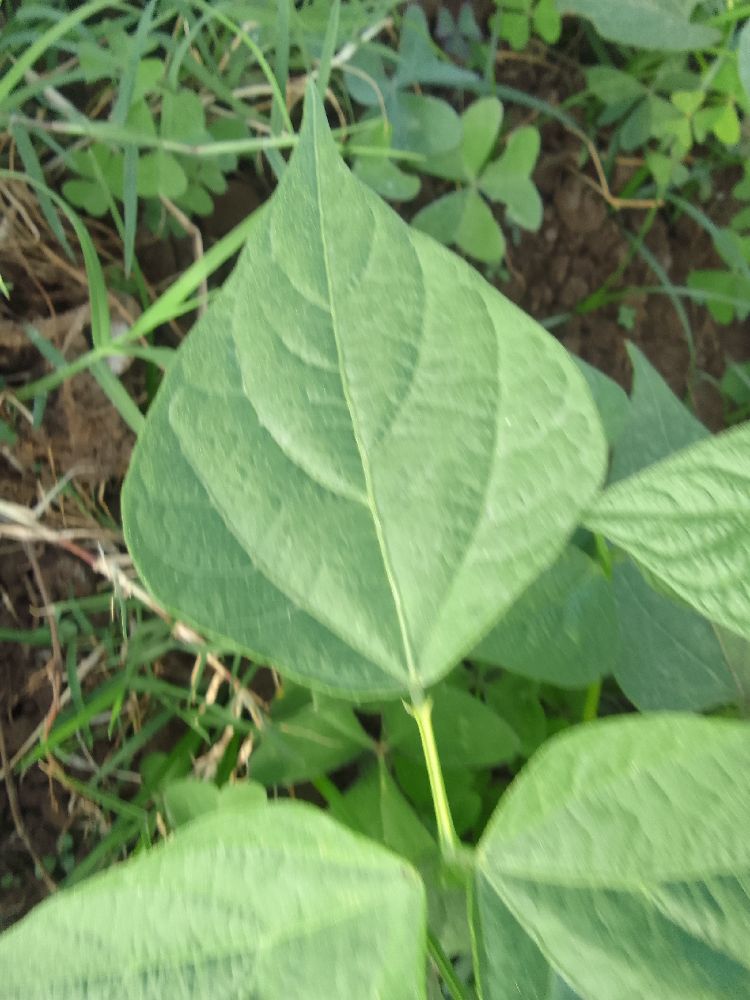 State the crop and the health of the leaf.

common bean, healthy
